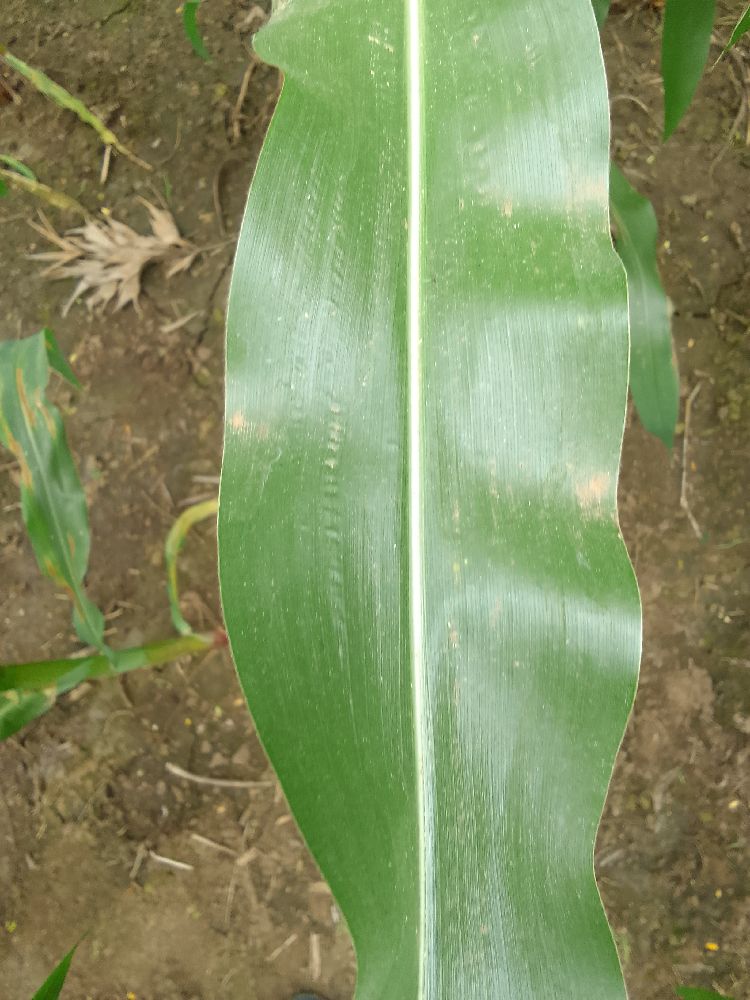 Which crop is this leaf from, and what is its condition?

maize, healthy
